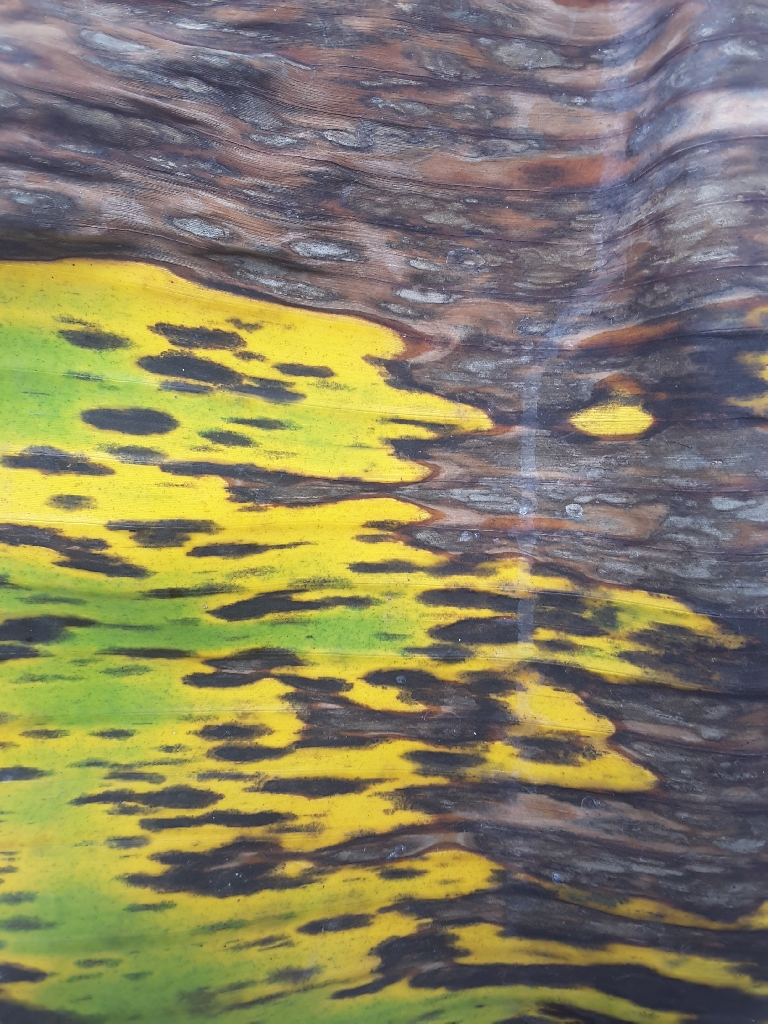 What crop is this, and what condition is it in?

banana, black sigatoka
